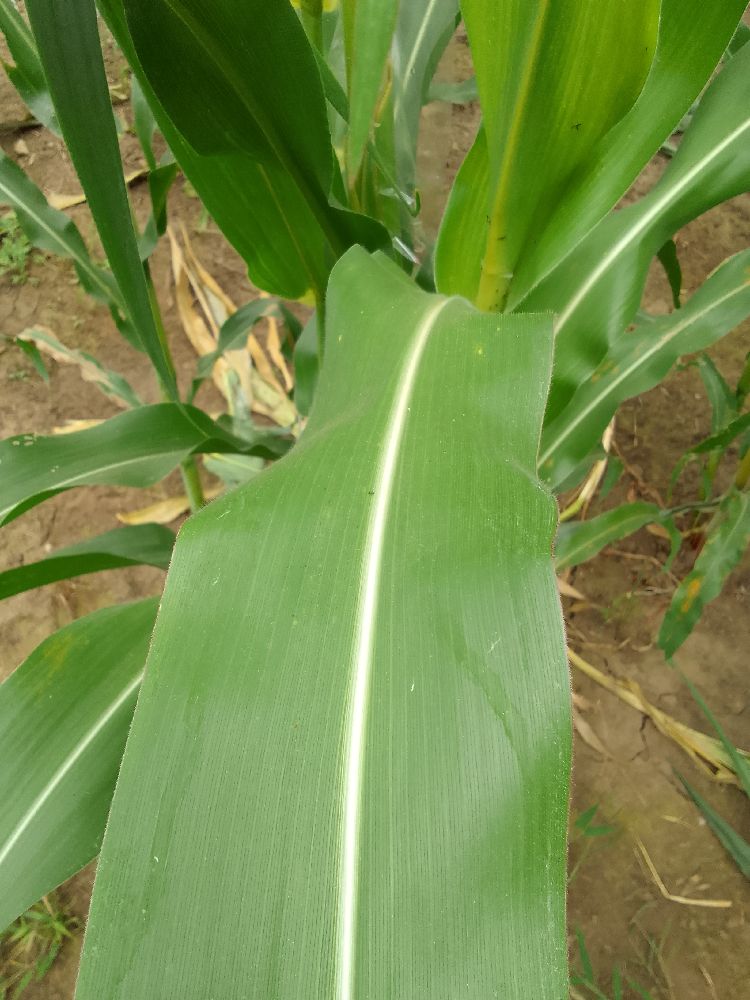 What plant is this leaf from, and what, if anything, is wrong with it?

maize, healthy
